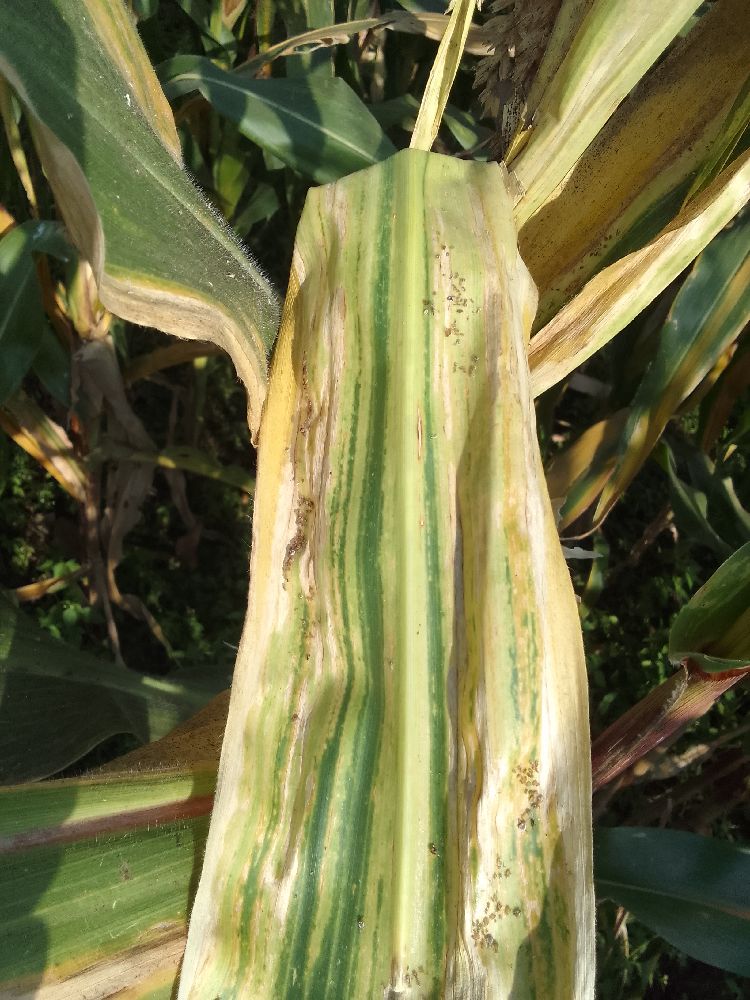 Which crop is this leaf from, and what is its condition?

maize, maize lethal necrosis
